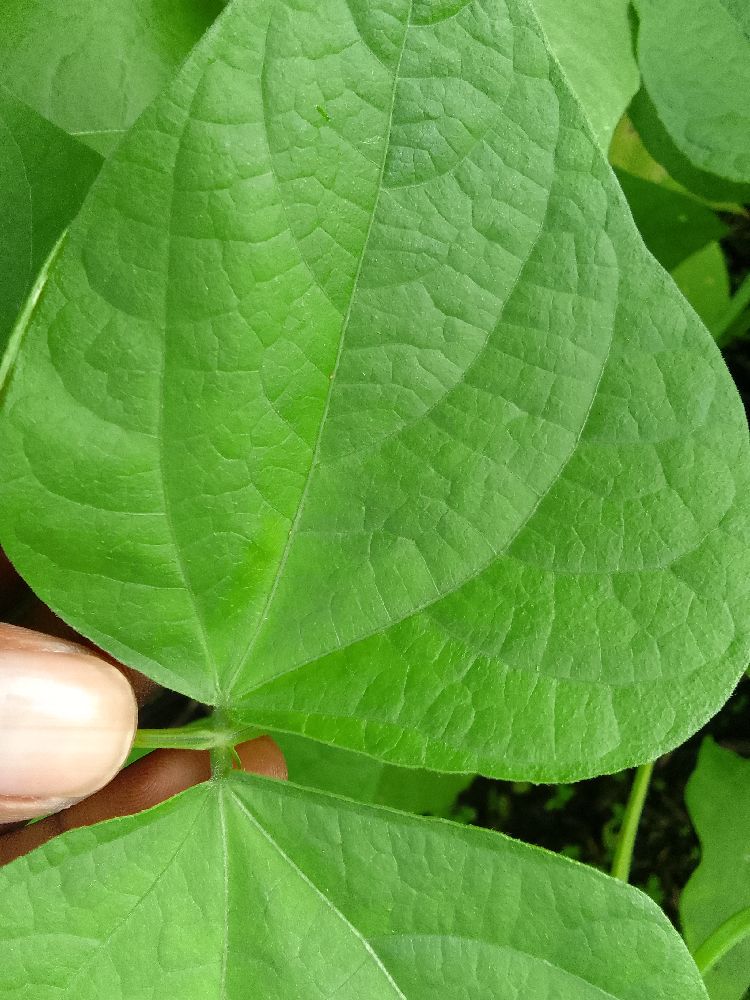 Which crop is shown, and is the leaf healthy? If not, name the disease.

common bean, healthy
